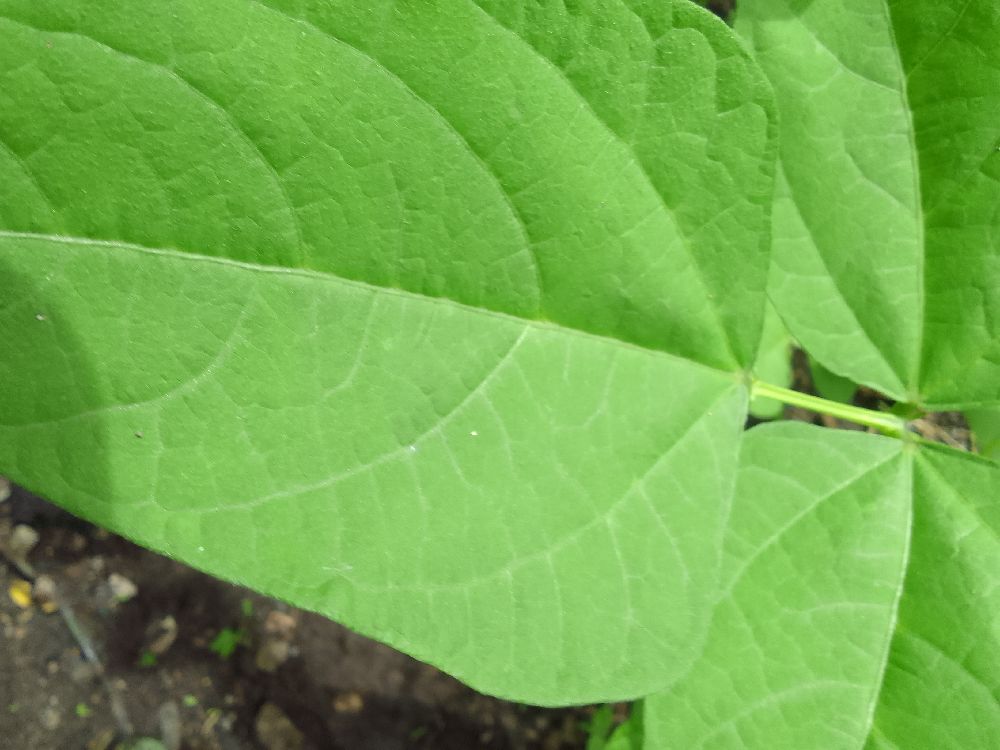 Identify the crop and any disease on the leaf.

common bean, healthy
